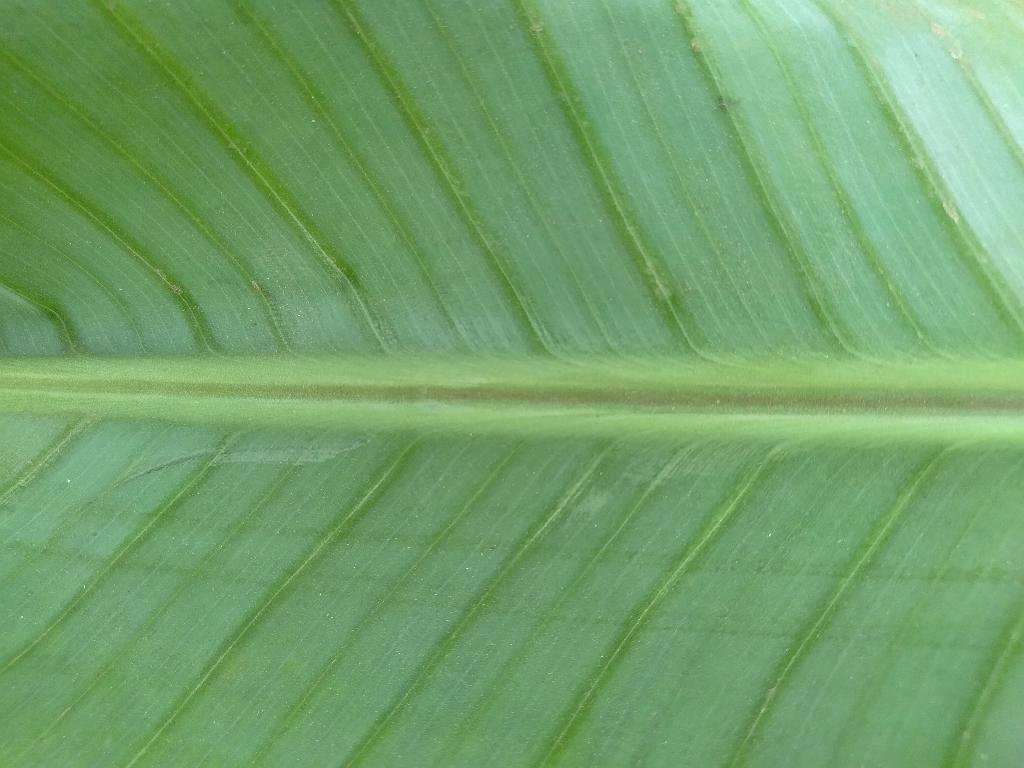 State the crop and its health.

banana, healthy
